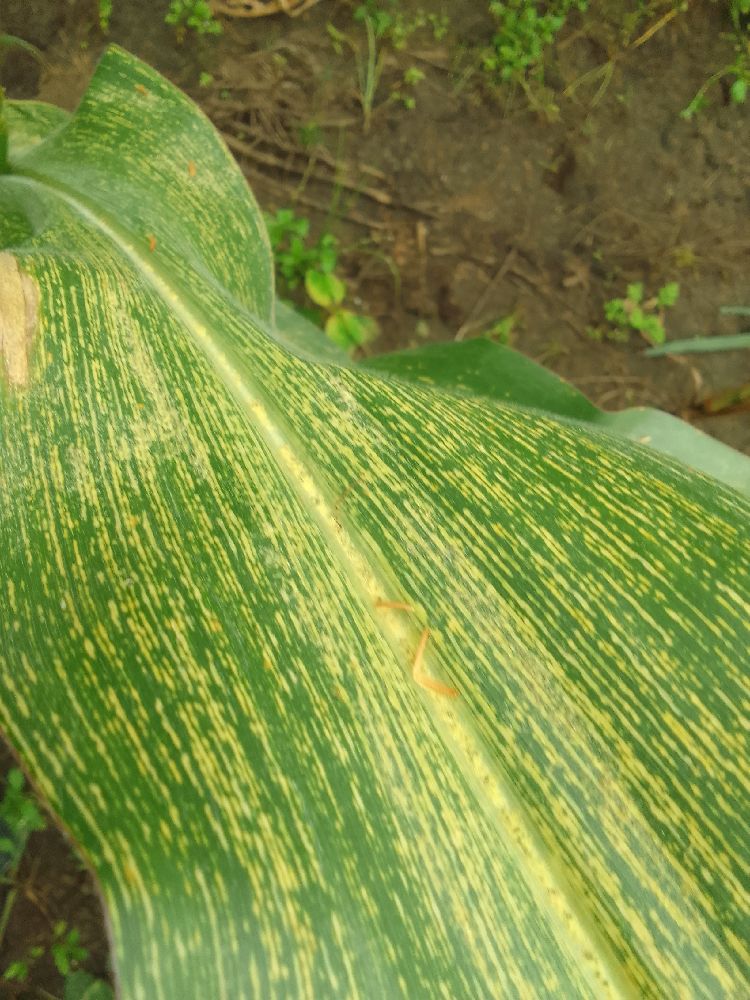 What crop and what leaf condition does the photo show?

maize, maize streak virus
